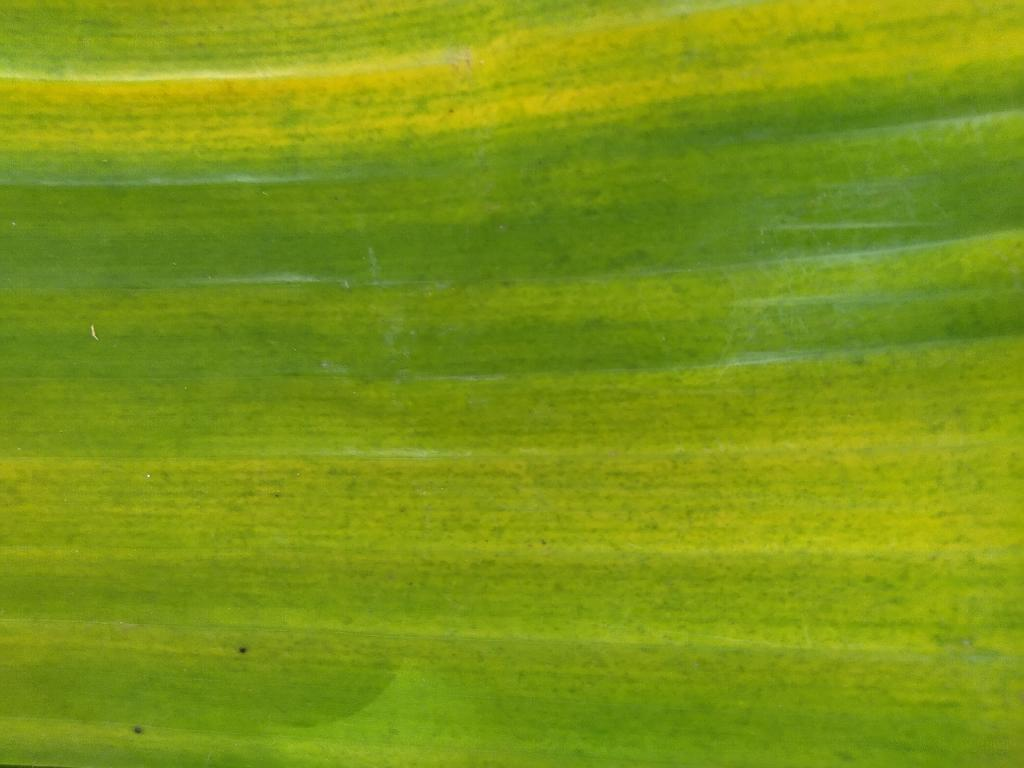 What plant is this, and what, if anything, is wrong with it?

banana, fusarium wilt race 1
